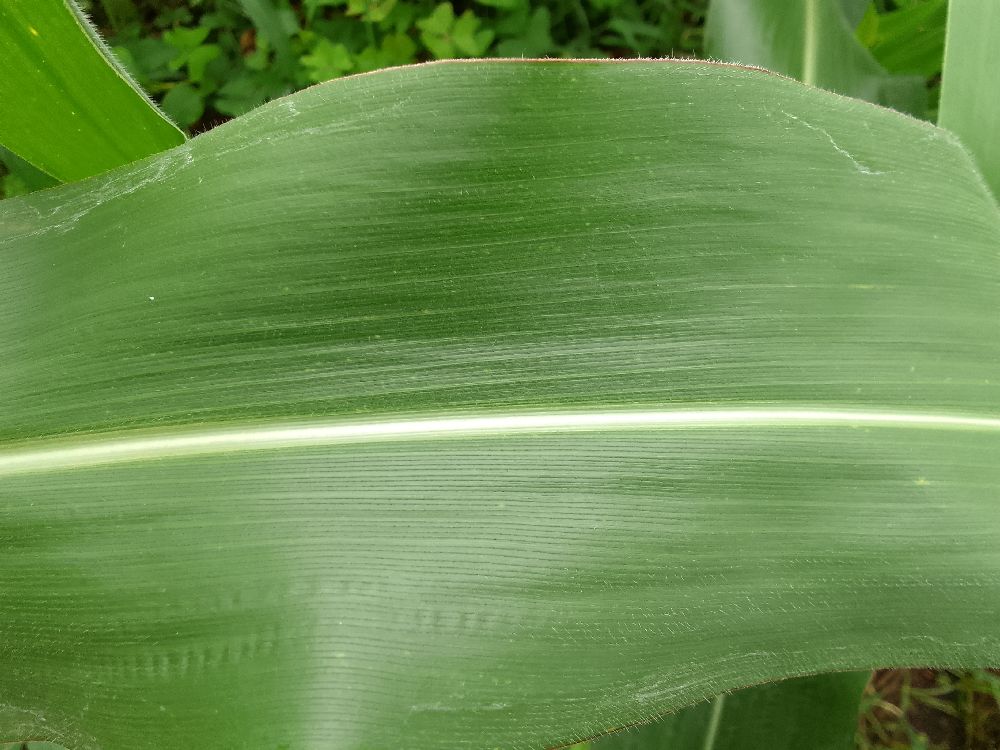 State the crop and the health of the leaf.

maize, healthy
